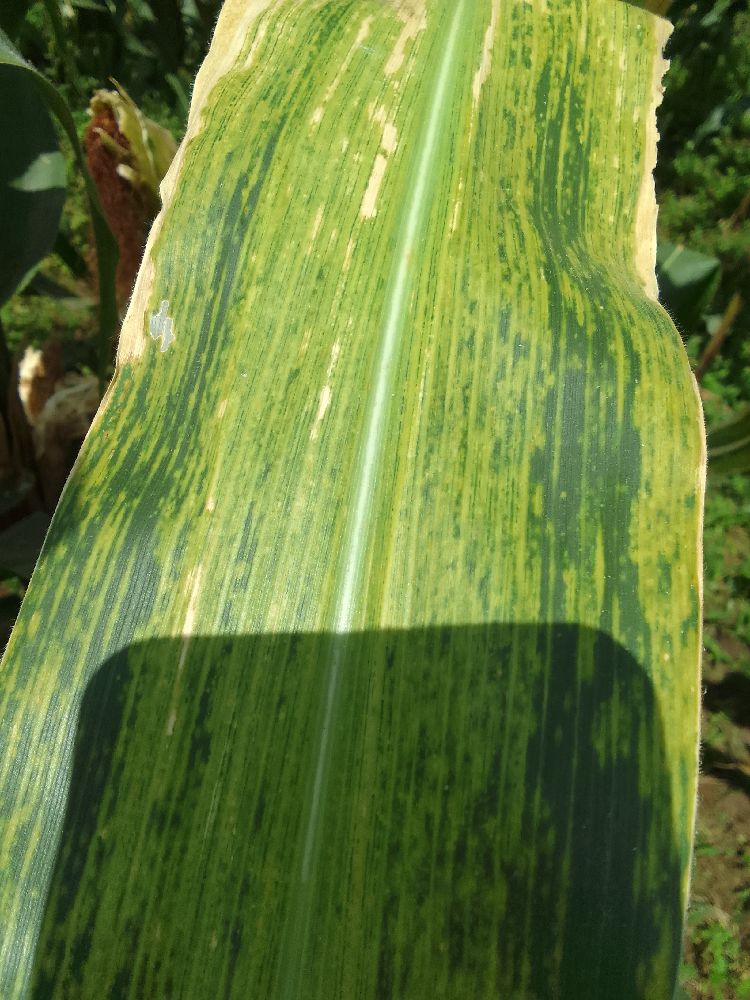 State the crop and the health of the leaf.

maize, maize lethal necrosis
